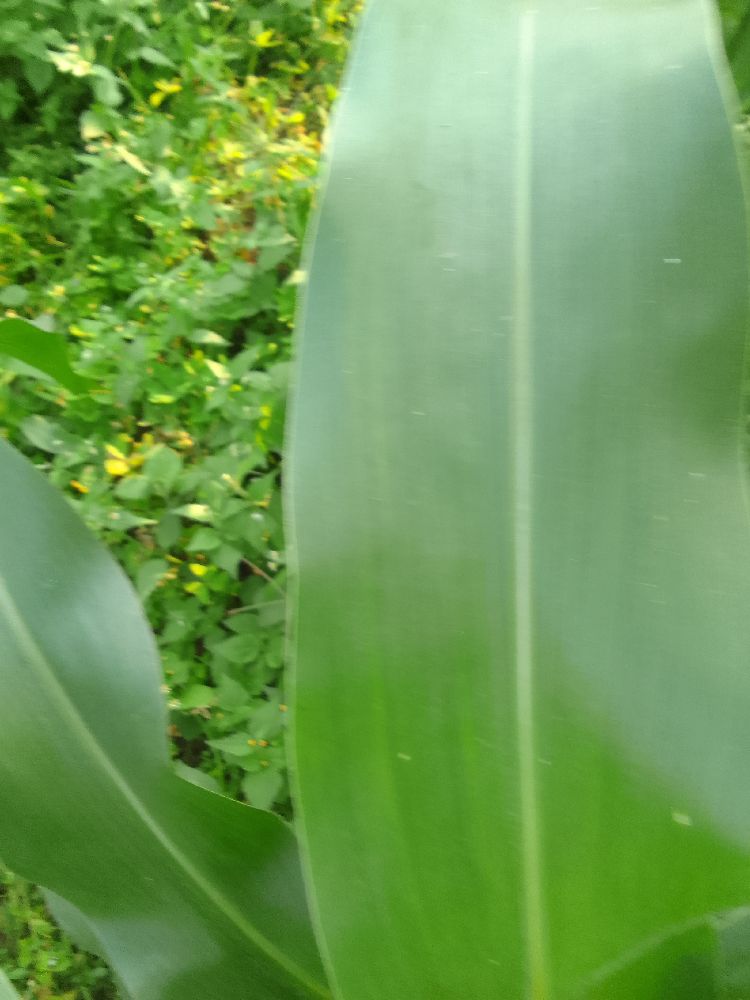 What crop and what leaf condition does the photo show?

maize, healthy
